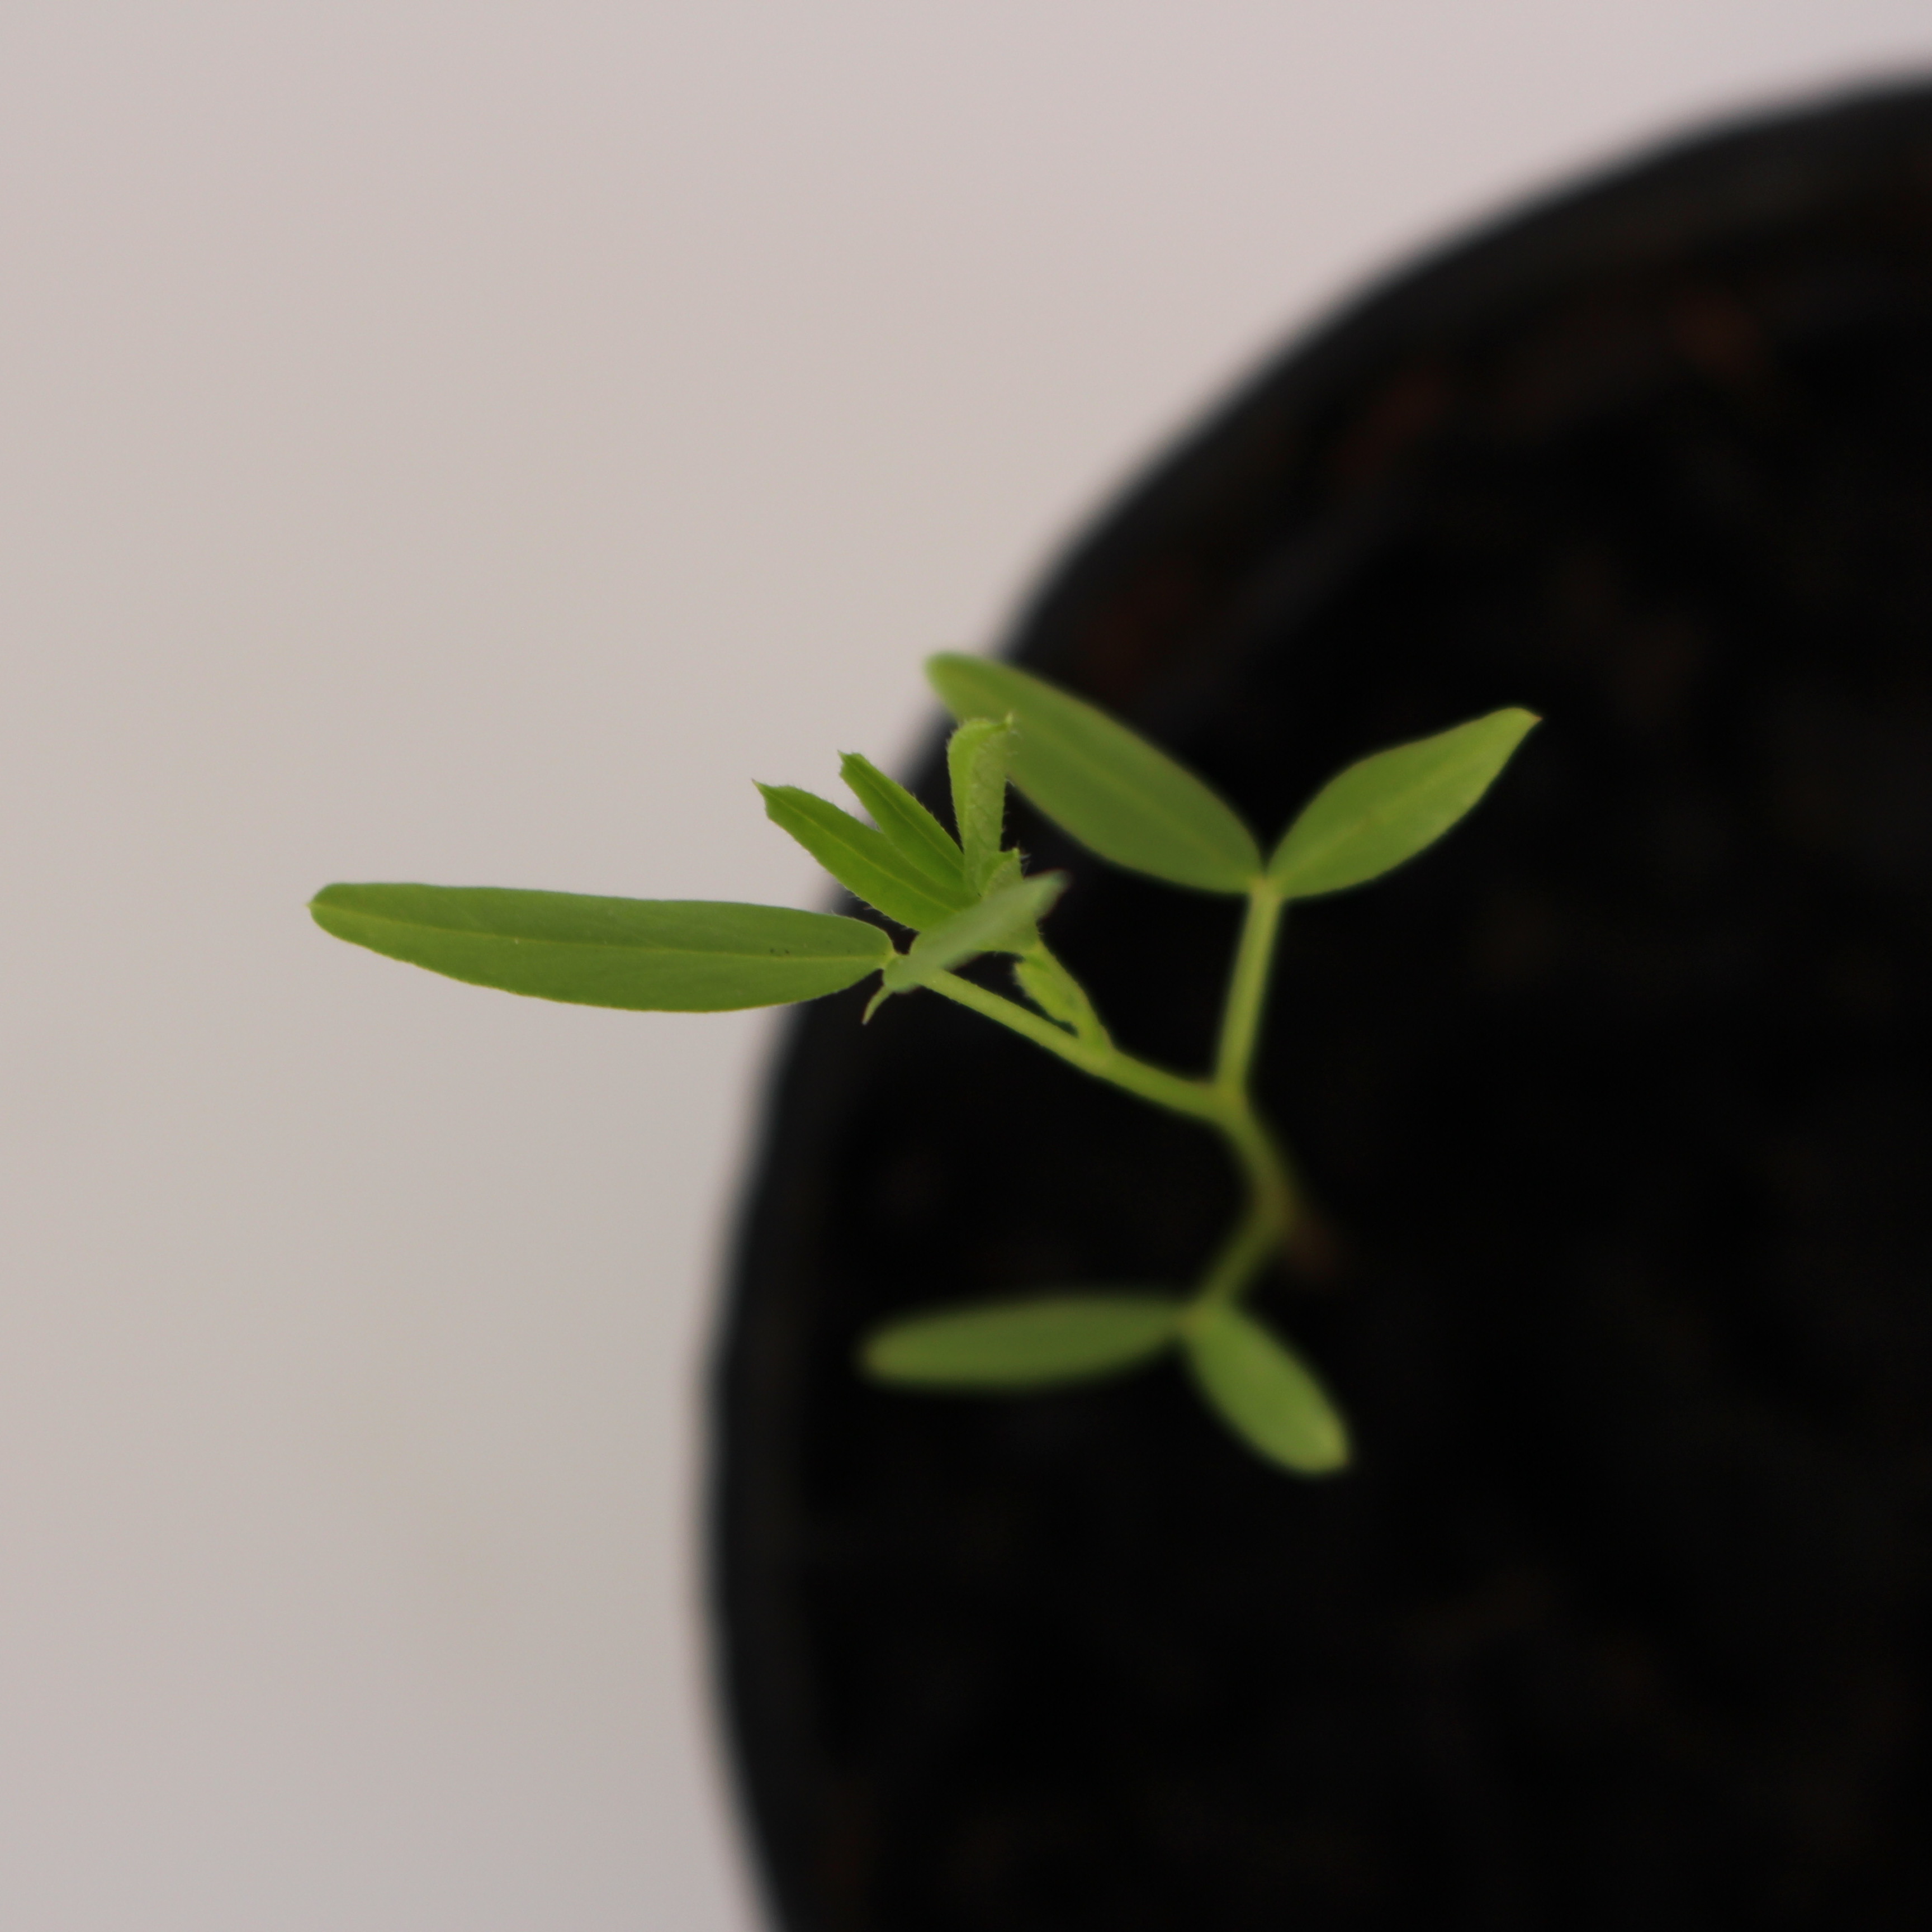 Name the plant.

Vicia sativa
